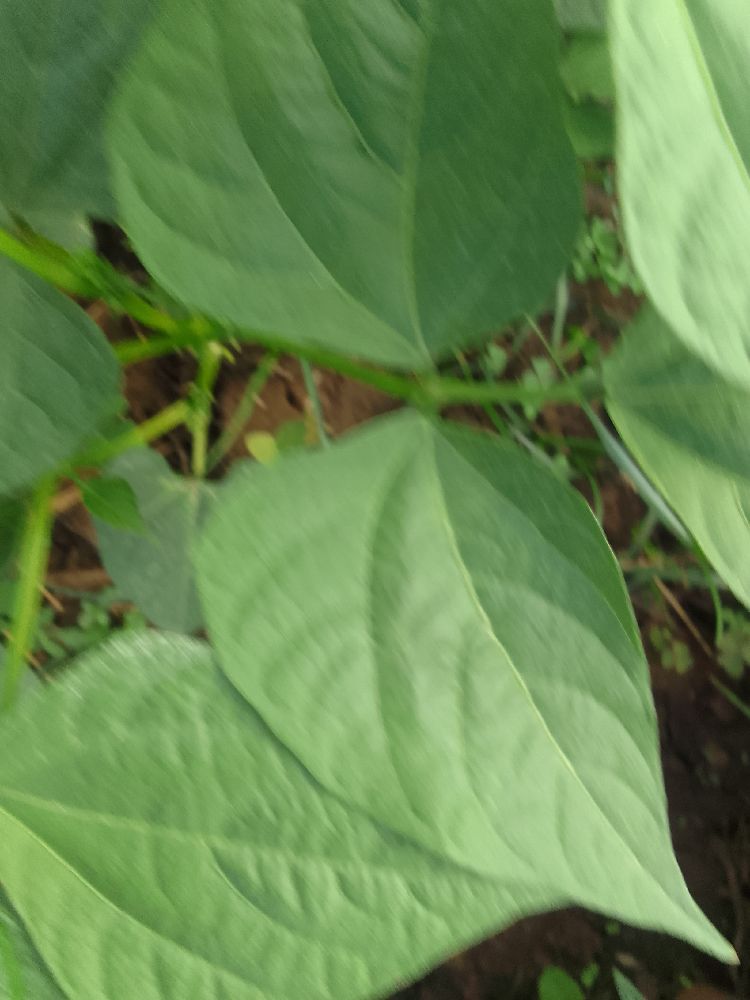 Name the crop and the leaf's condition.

common bean, healthy
